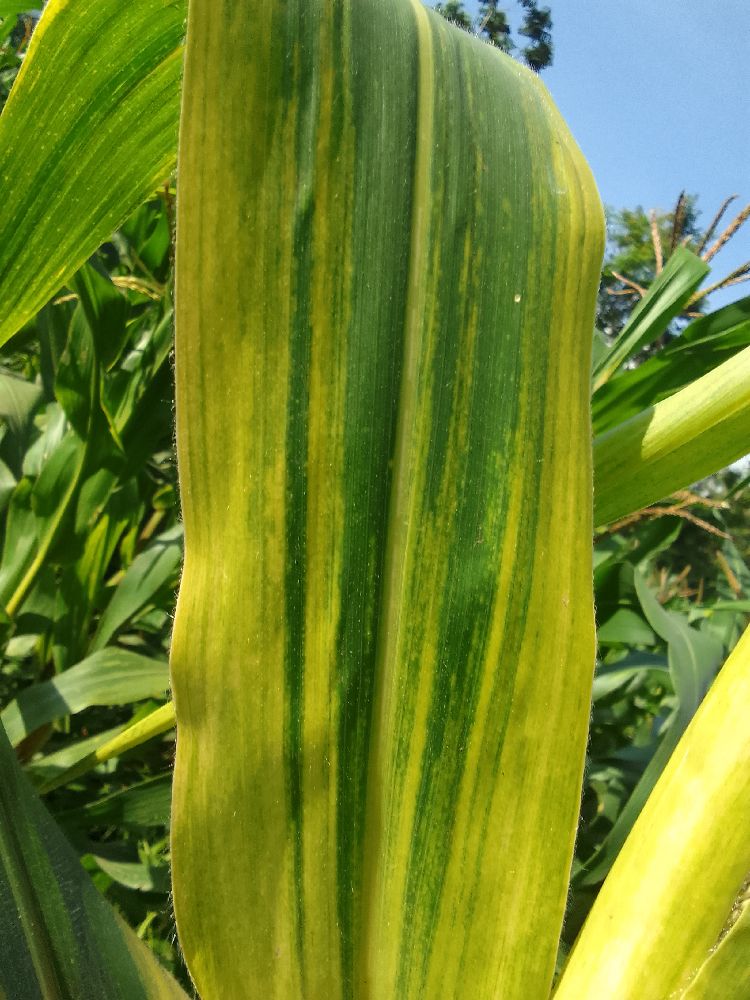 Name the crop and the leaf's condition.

maize, maize lethal necrosis
